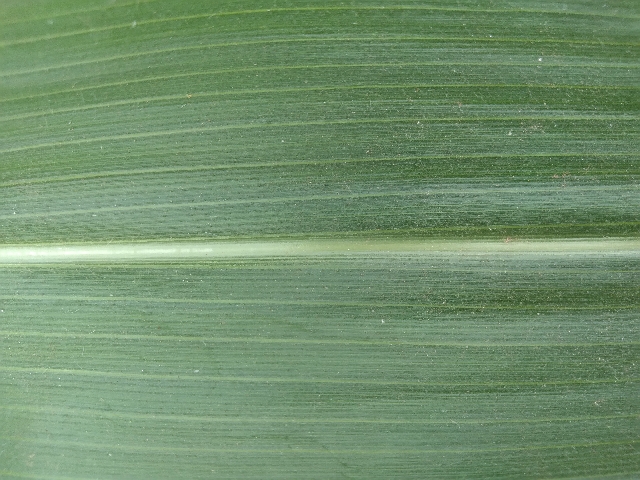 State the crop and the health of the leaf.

maize, healthy
